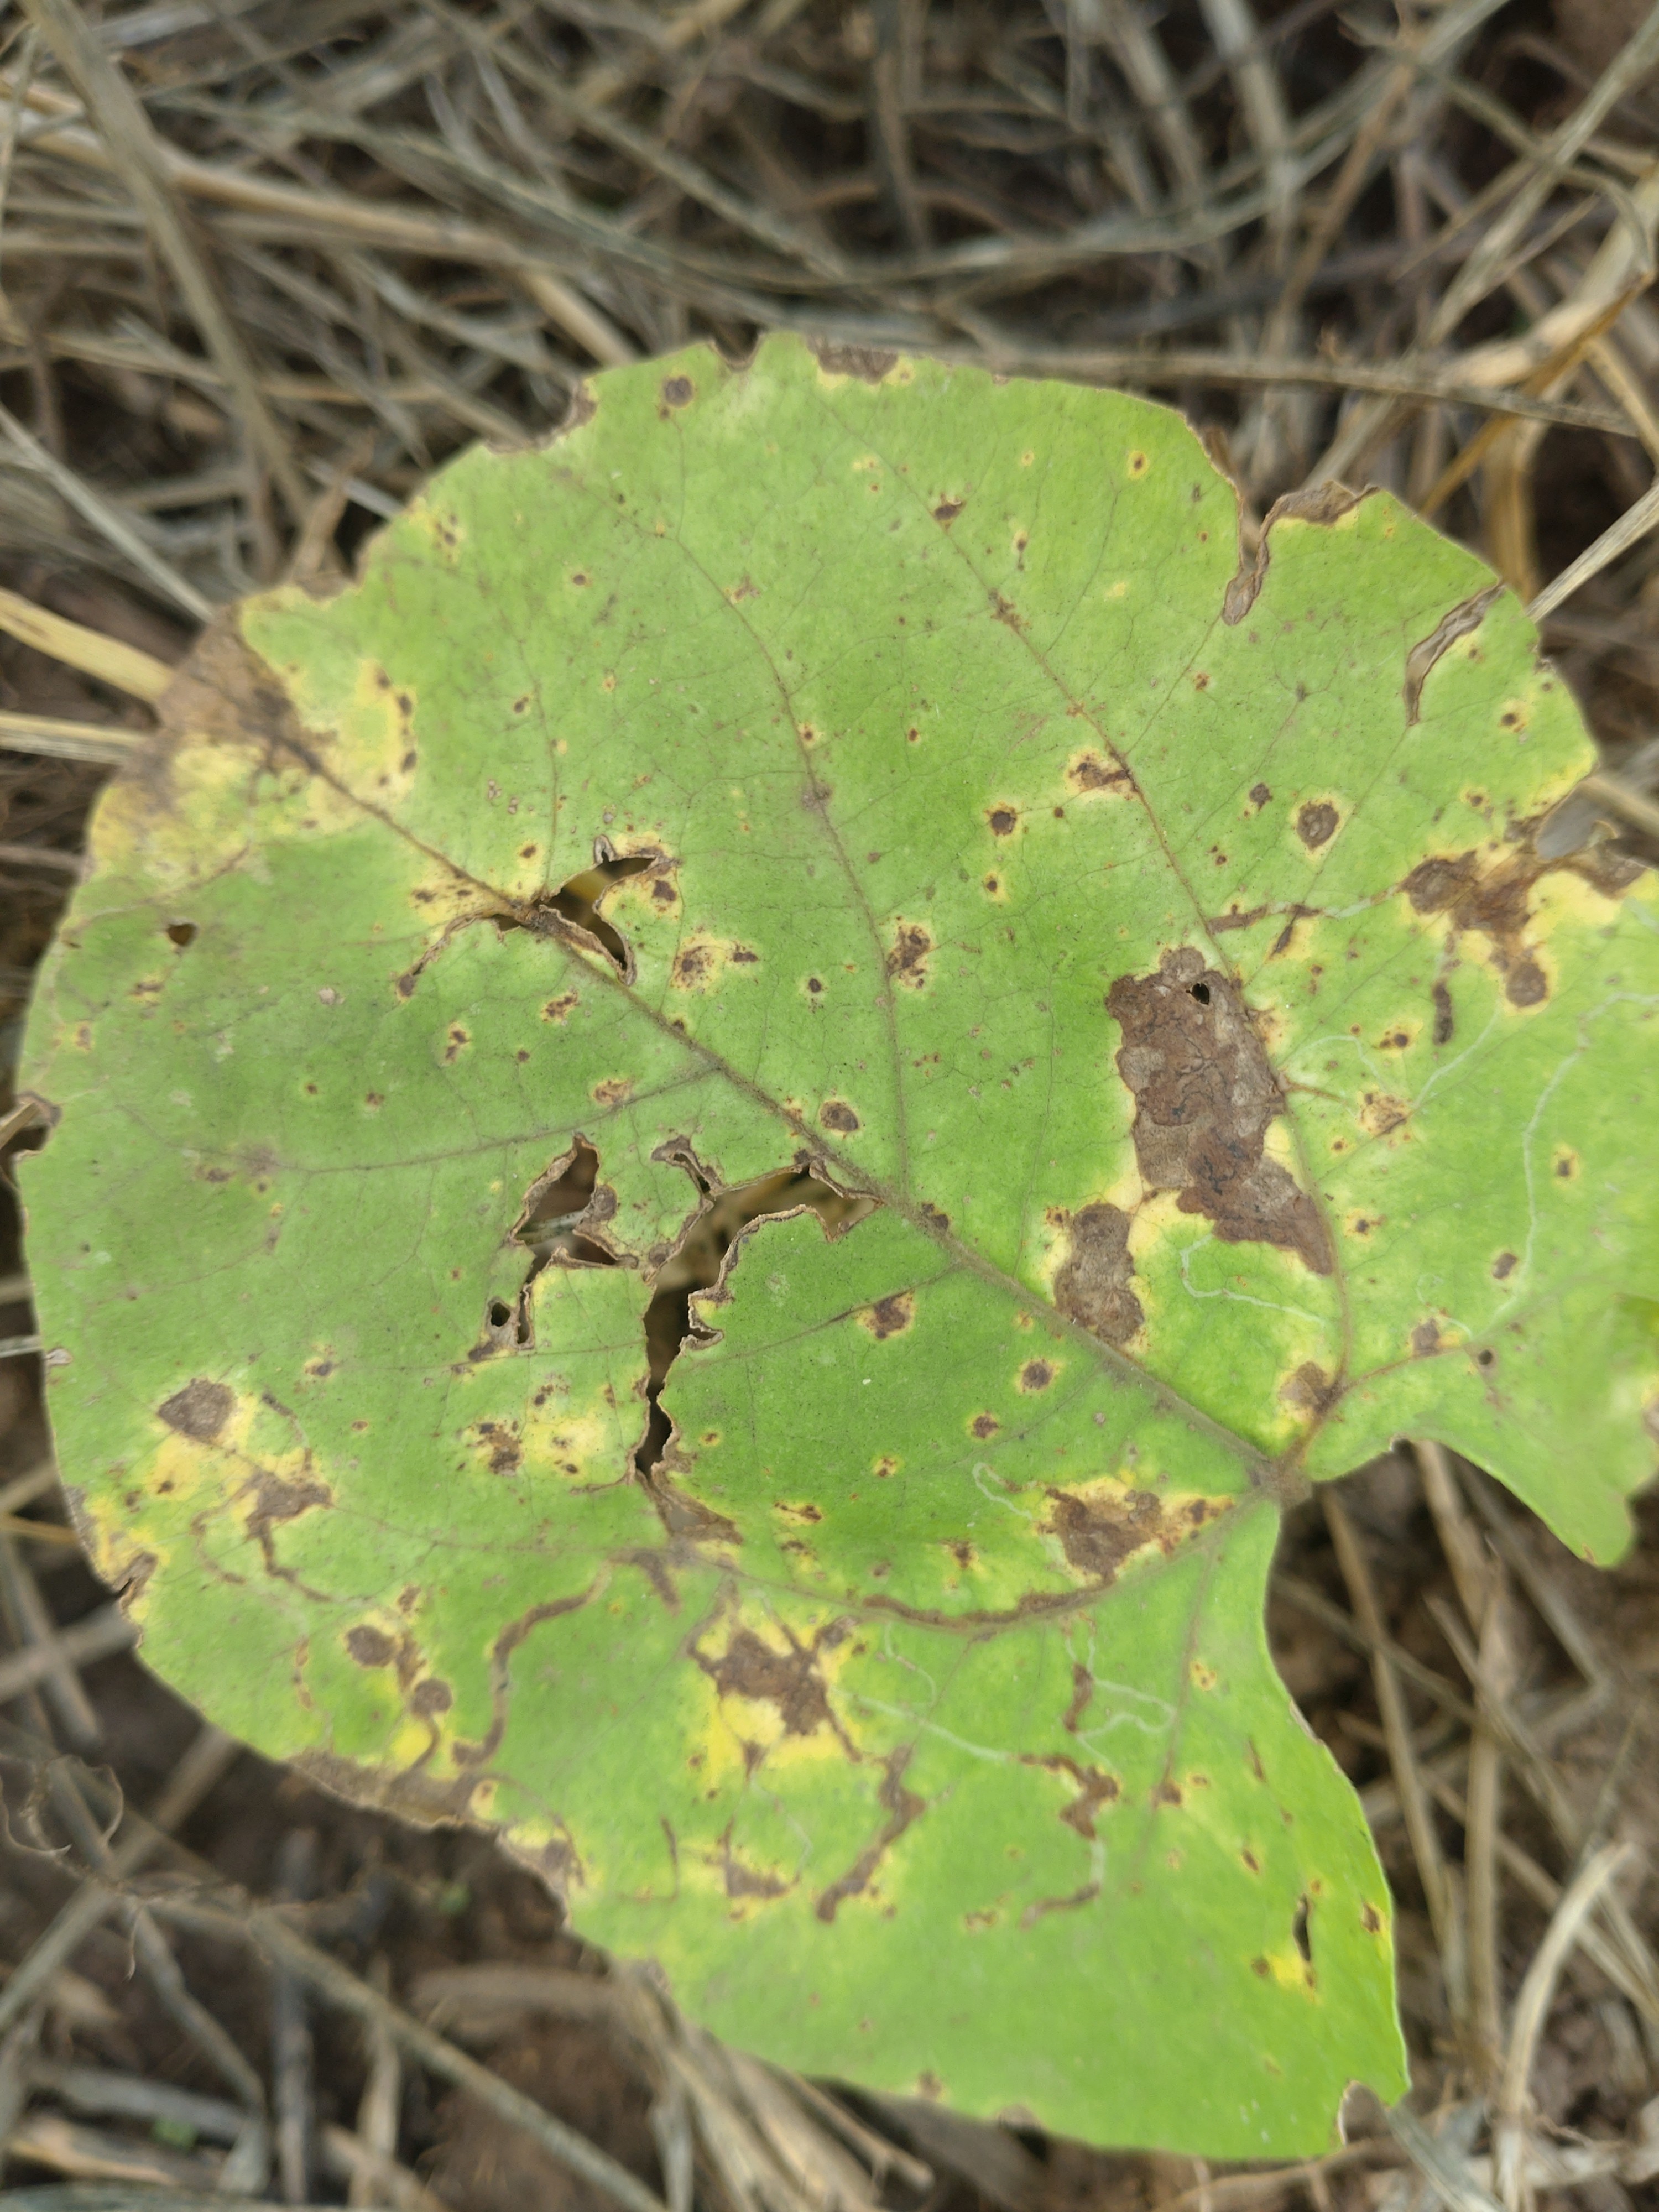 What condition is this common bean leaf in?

rust
